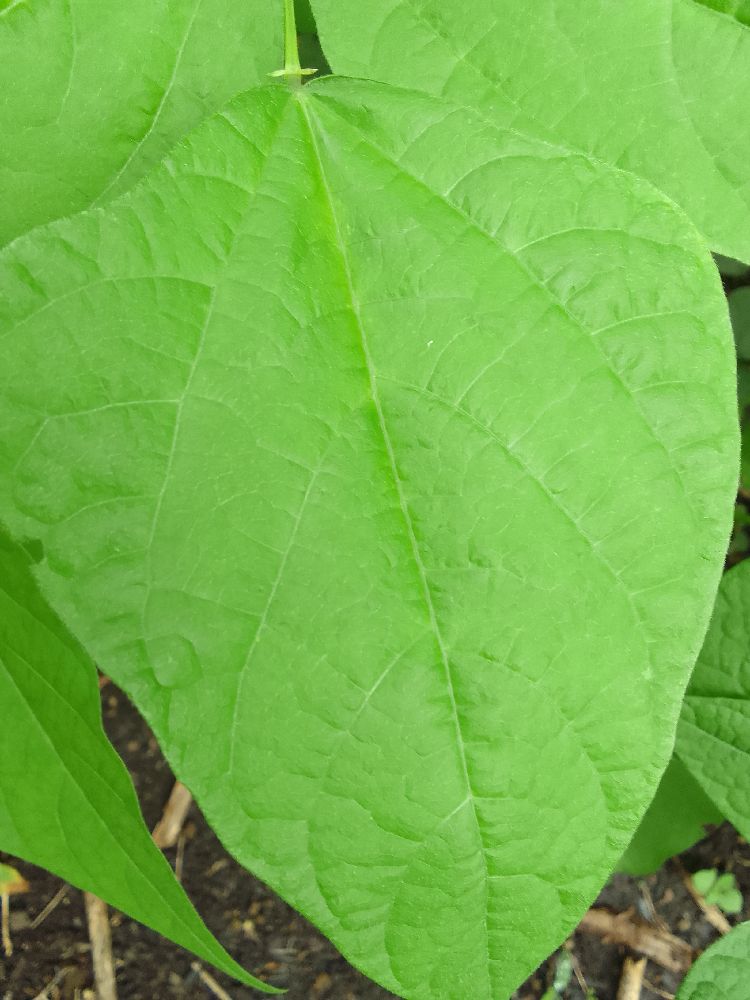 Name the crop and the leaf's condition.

common bean, healthy
